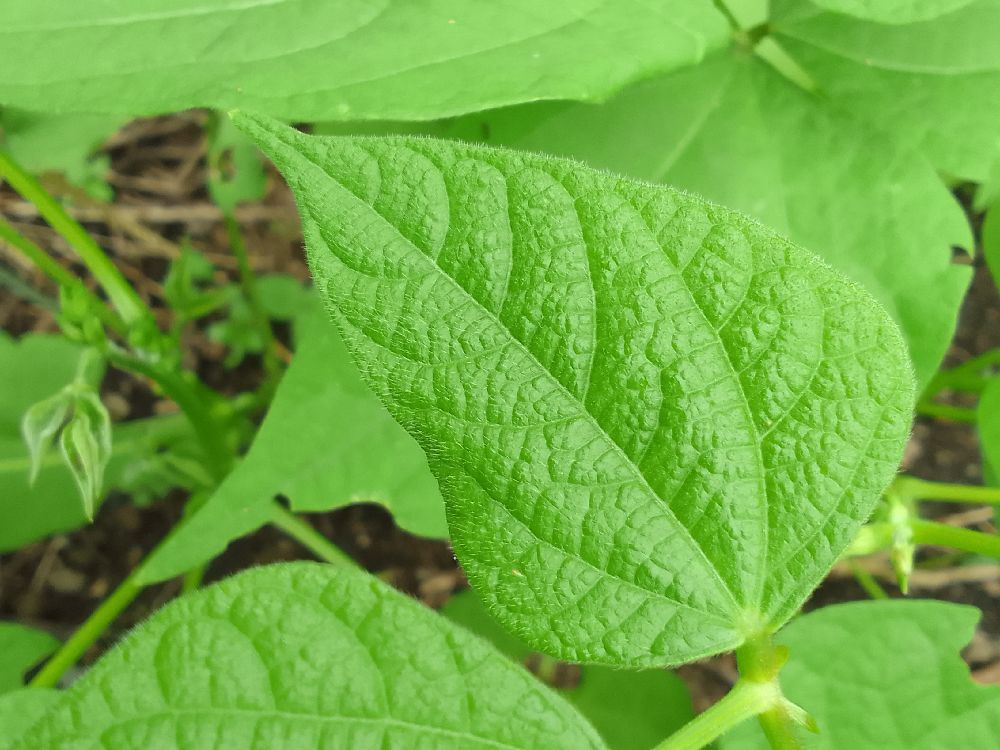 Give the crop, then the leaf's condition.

common bean, healthy
